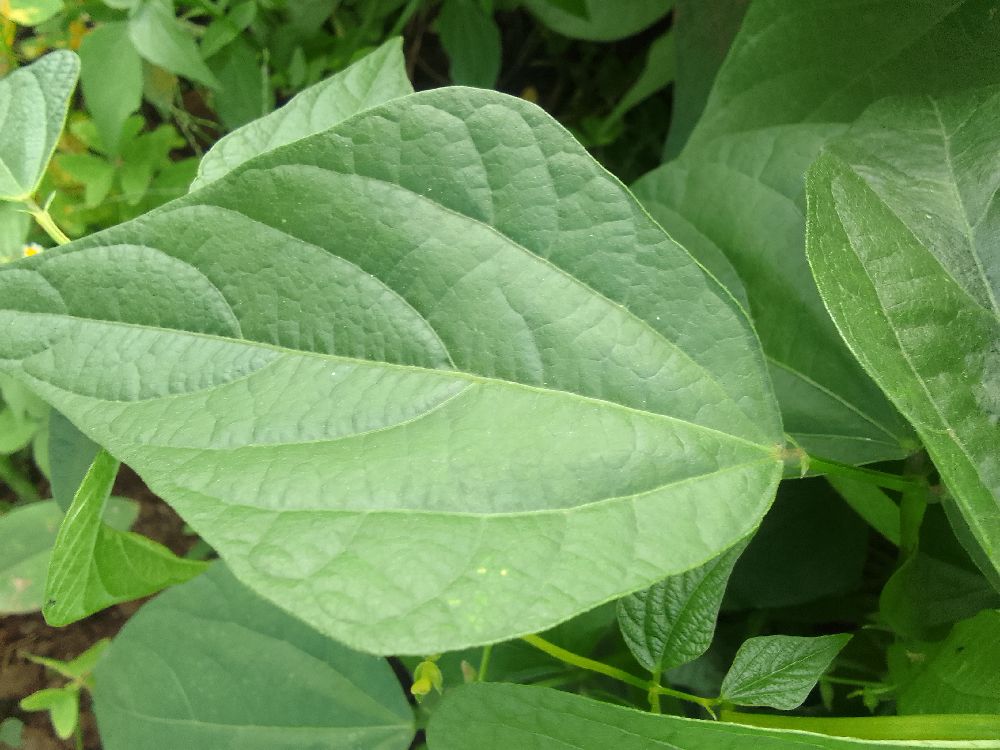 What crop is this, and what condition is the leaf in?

common bean, healthy
